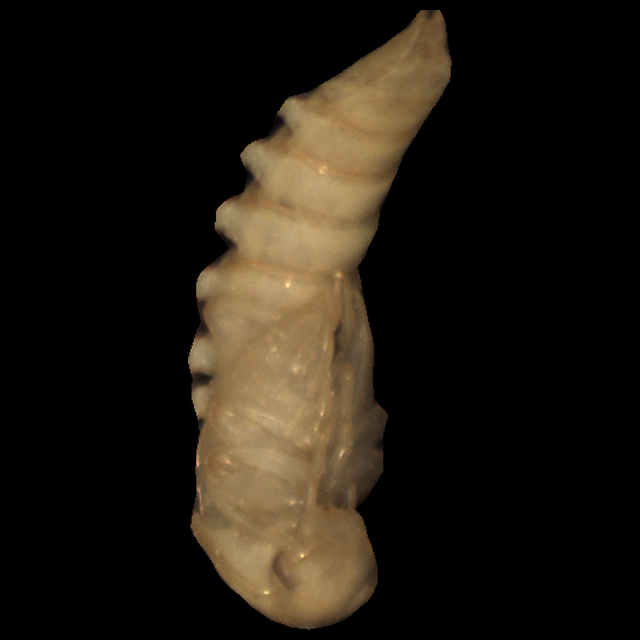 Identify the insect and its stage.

mealworm pupa
